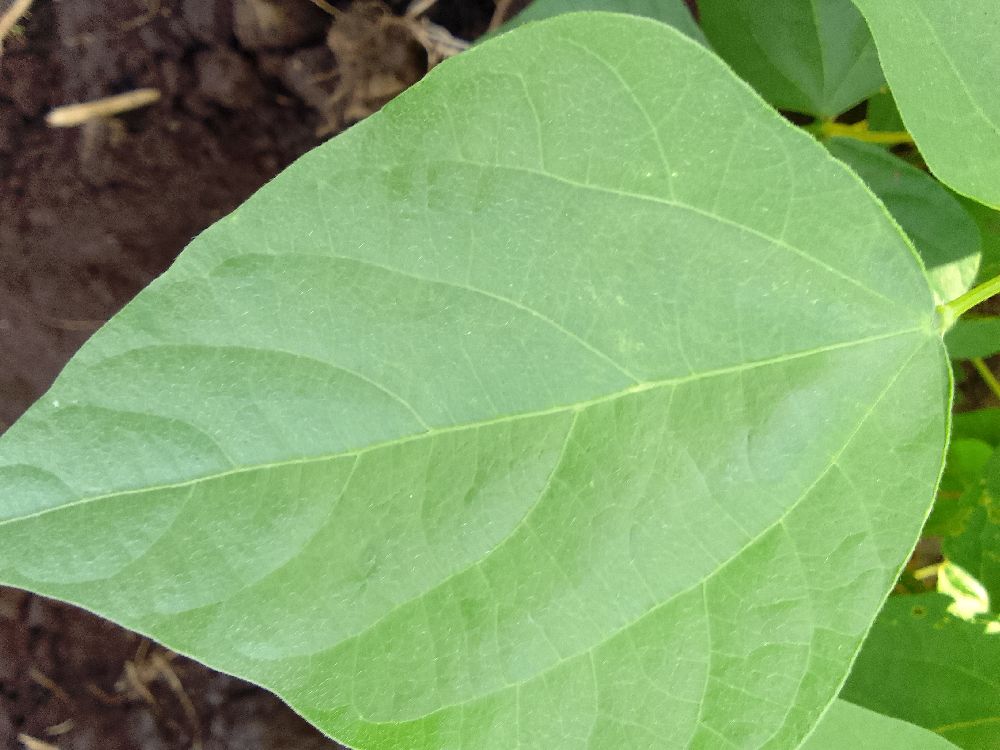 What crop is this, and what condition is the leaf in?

common bean, healthy
